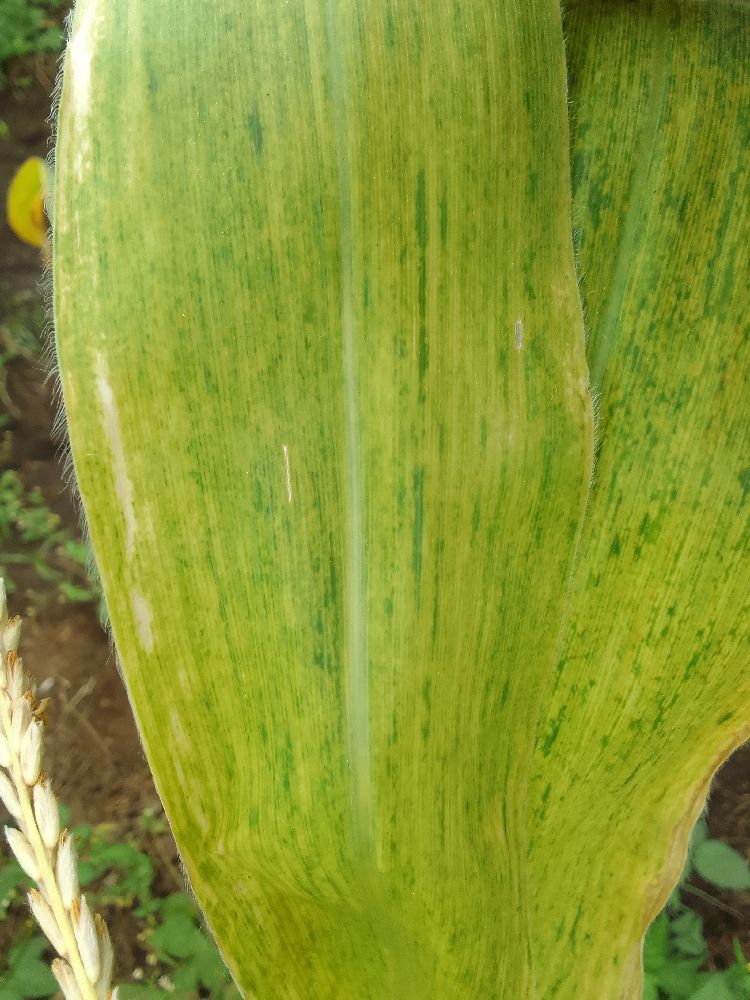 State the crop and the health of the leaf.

maize, maize lethal necrosis
